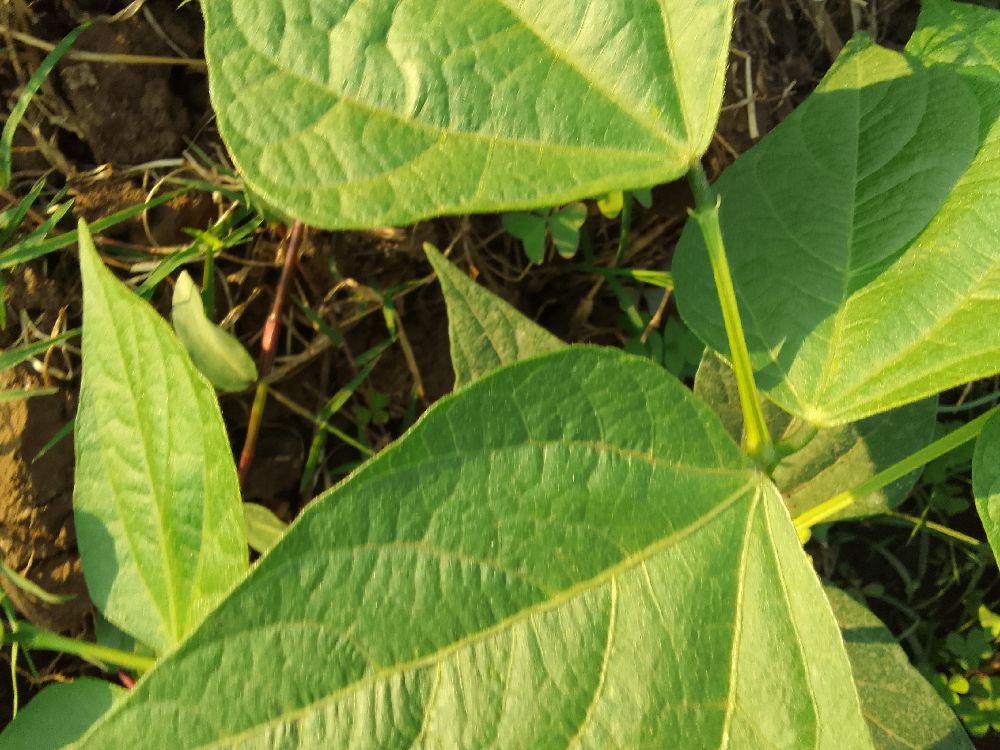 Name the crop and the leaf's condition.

common bean, healthy
